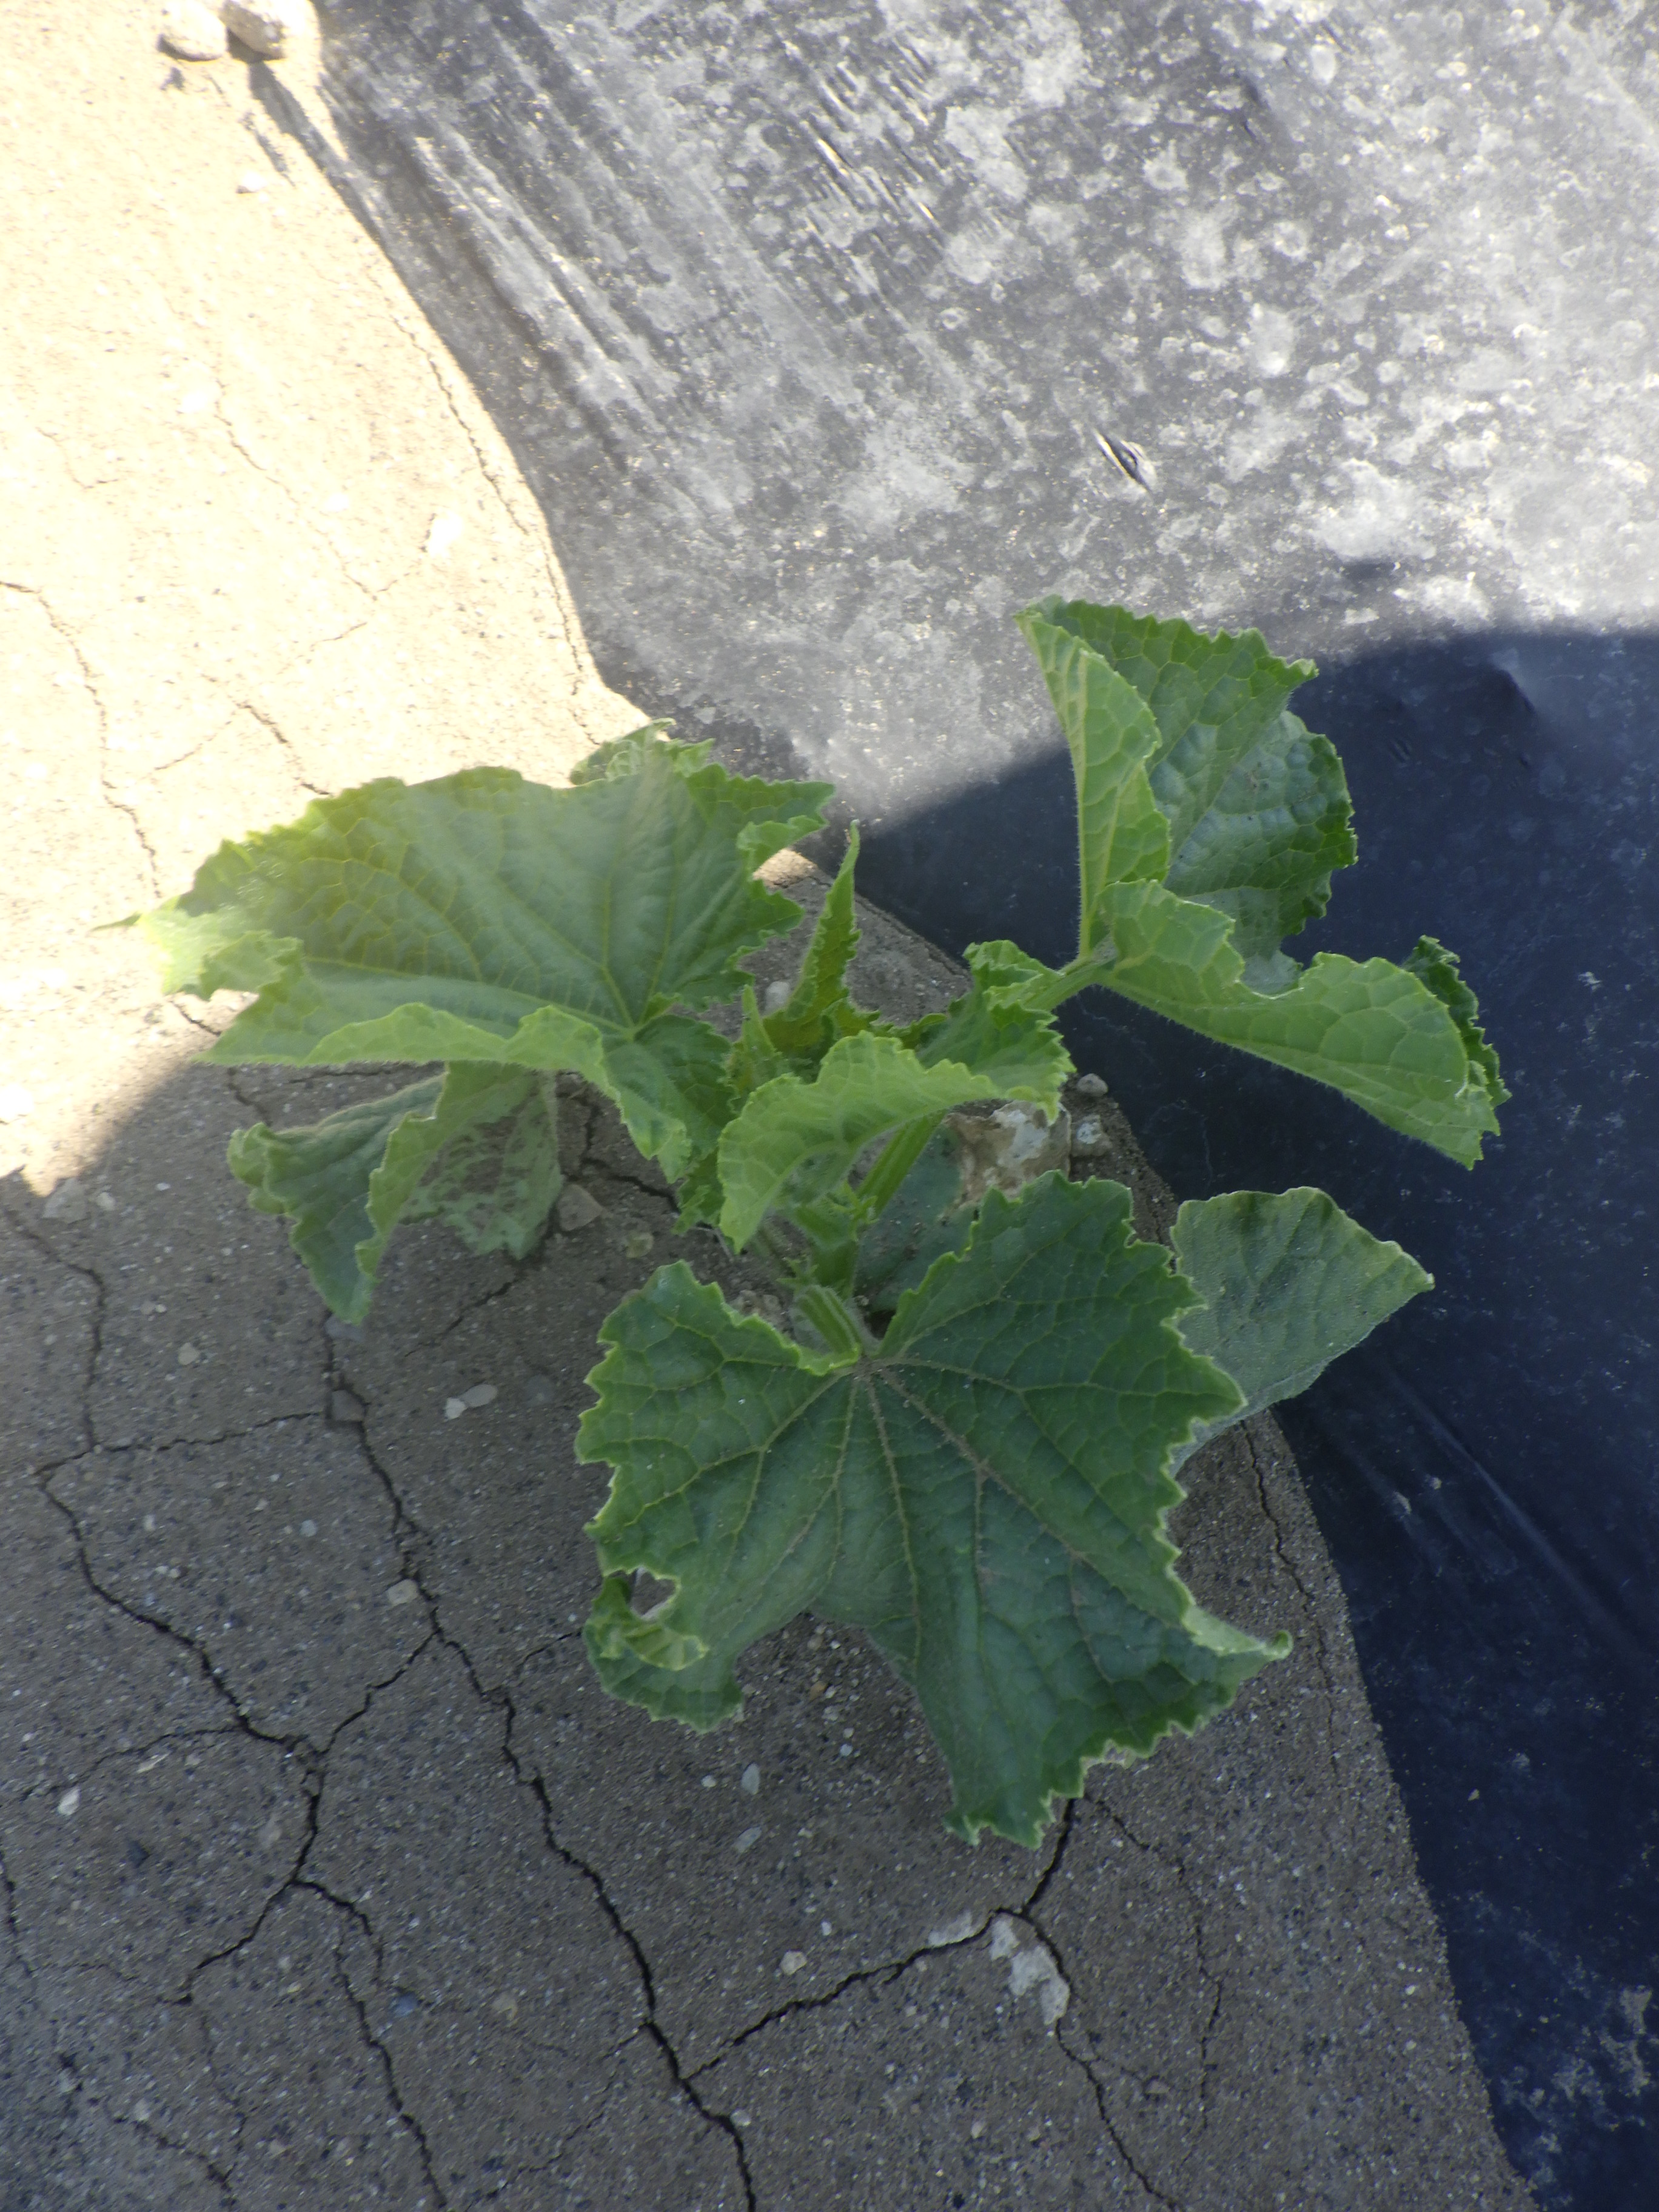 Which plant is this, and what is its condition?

cucumber, healthy
